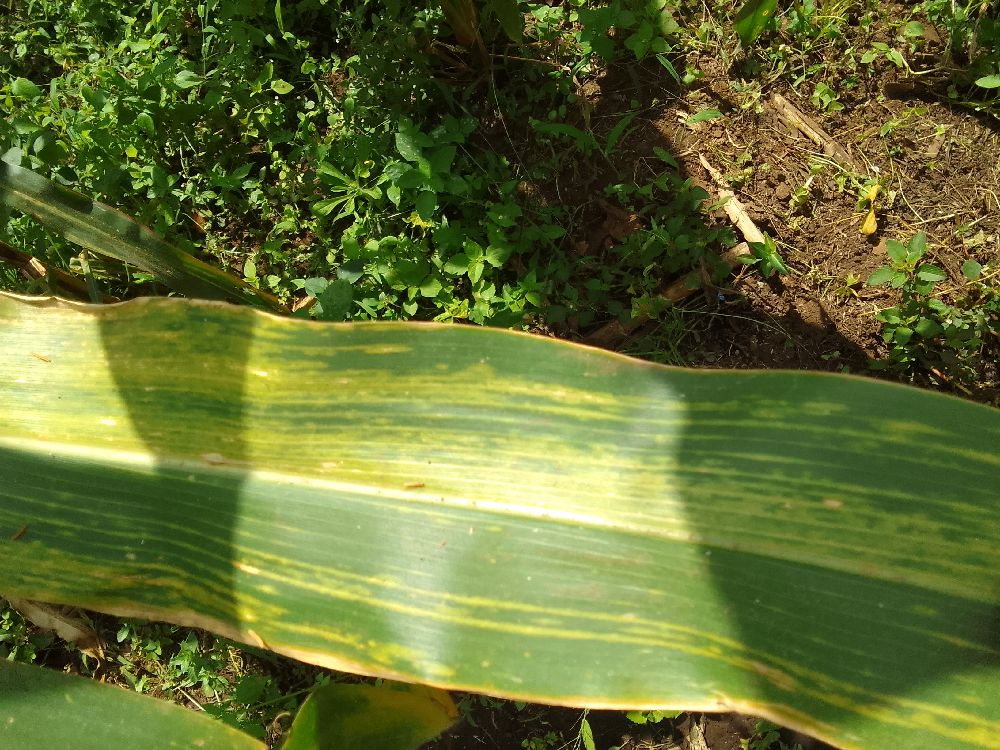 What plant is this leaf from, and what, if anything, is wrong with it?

maize, maize lethal necrosis
